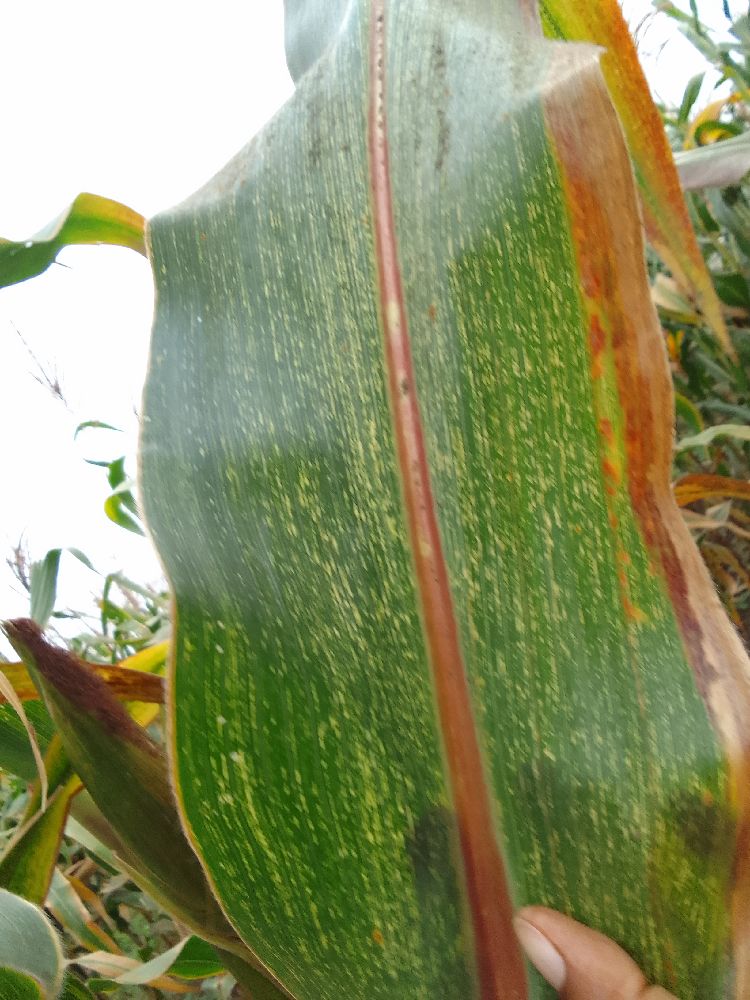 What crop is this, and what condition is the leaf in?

maize, maize streak virus
